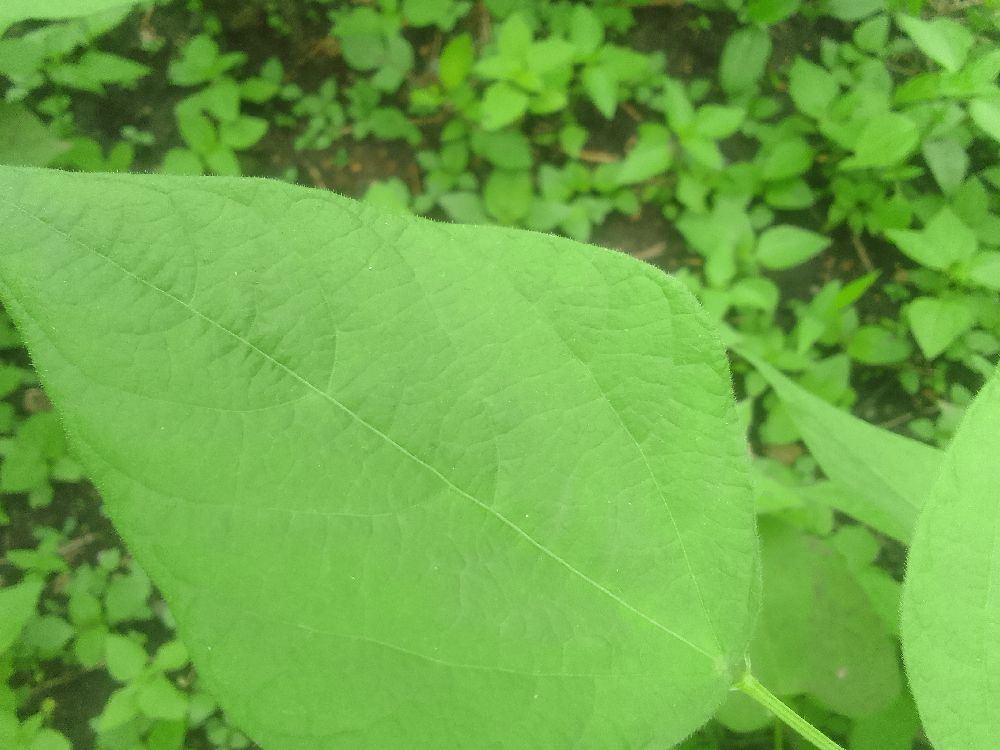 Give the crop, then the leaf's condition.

common bean, healthy
